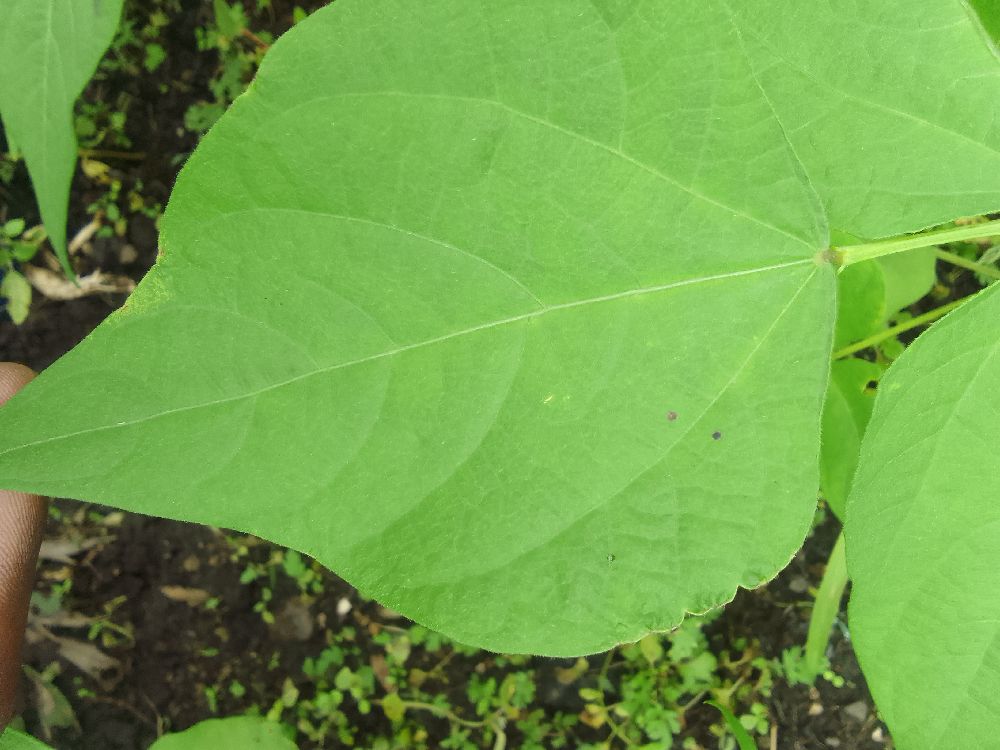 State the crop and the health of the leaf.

common bean, healthy
